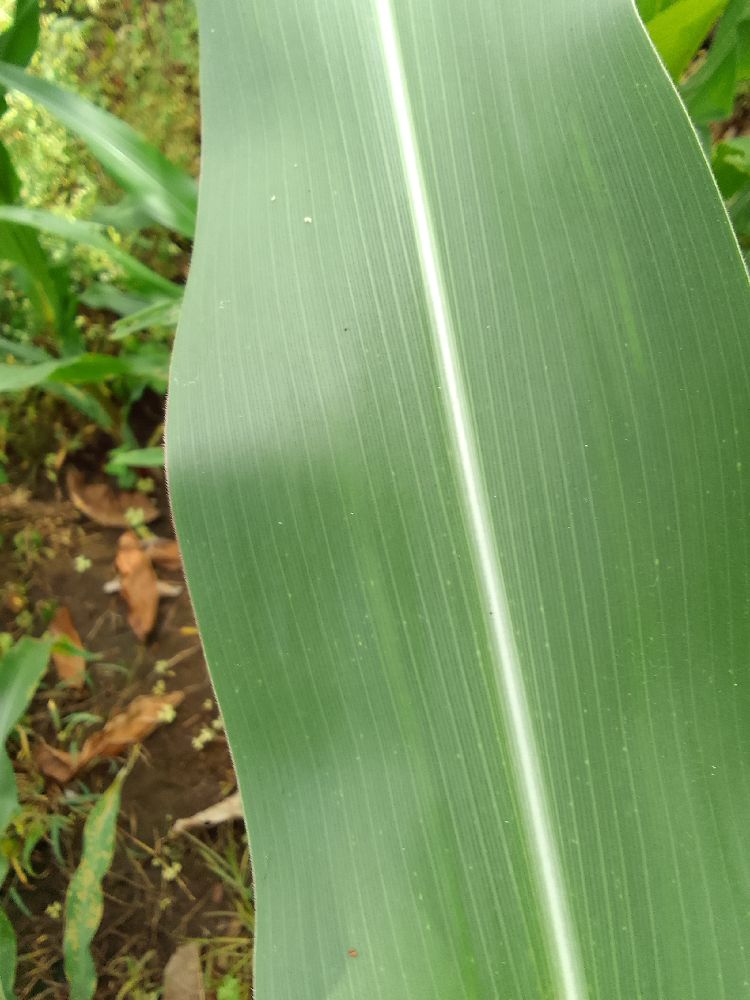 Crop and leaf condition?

maize, healthy
